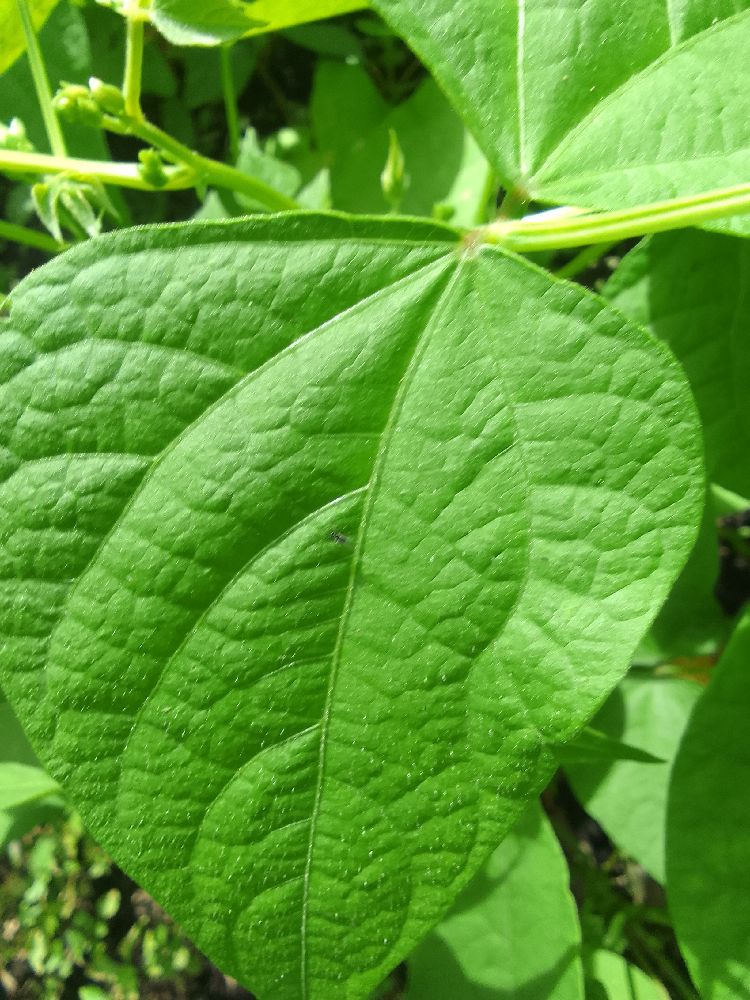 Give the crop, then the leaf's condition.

common bean, healthy
